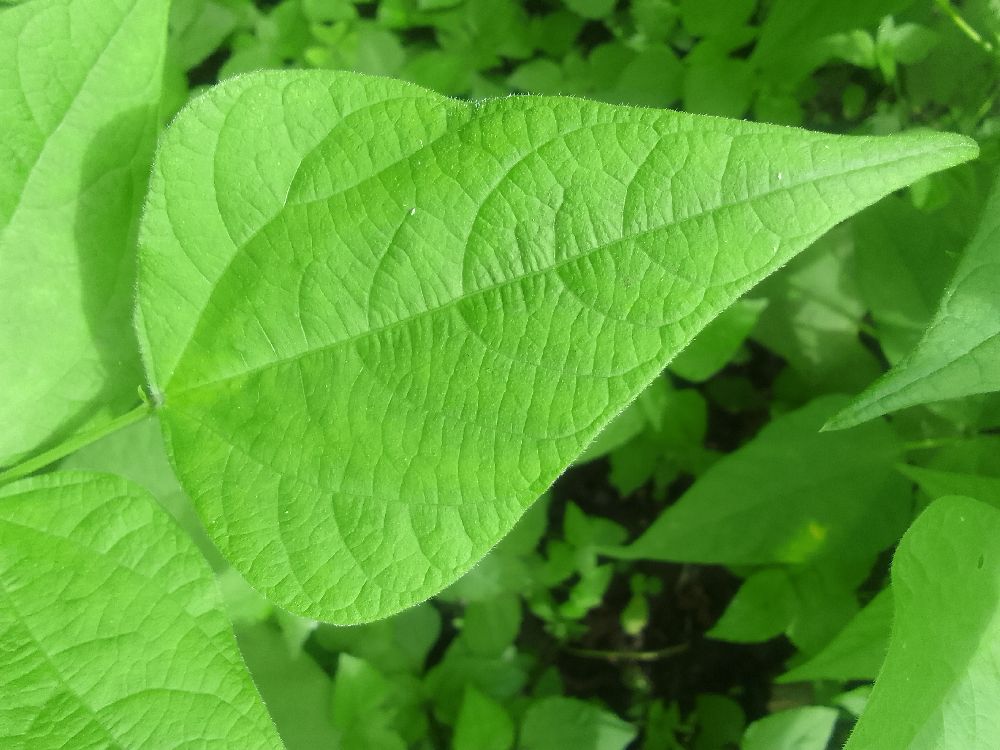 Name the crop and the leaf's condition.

common bean, healthy
